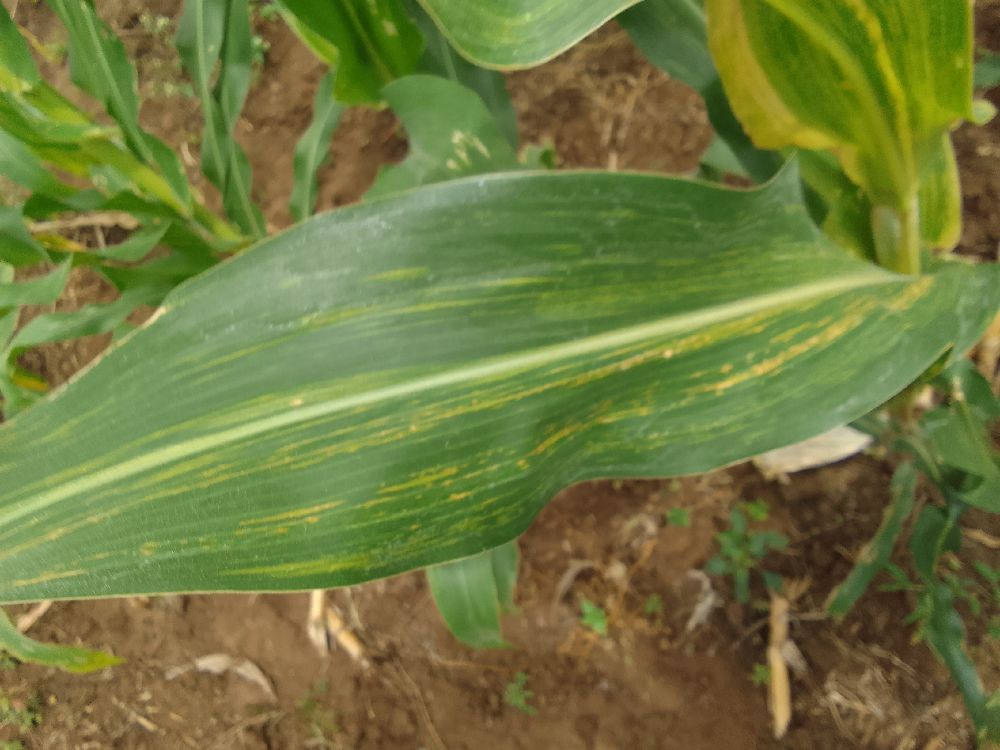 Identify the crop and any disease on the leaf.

maize, maize lethal necrosis
